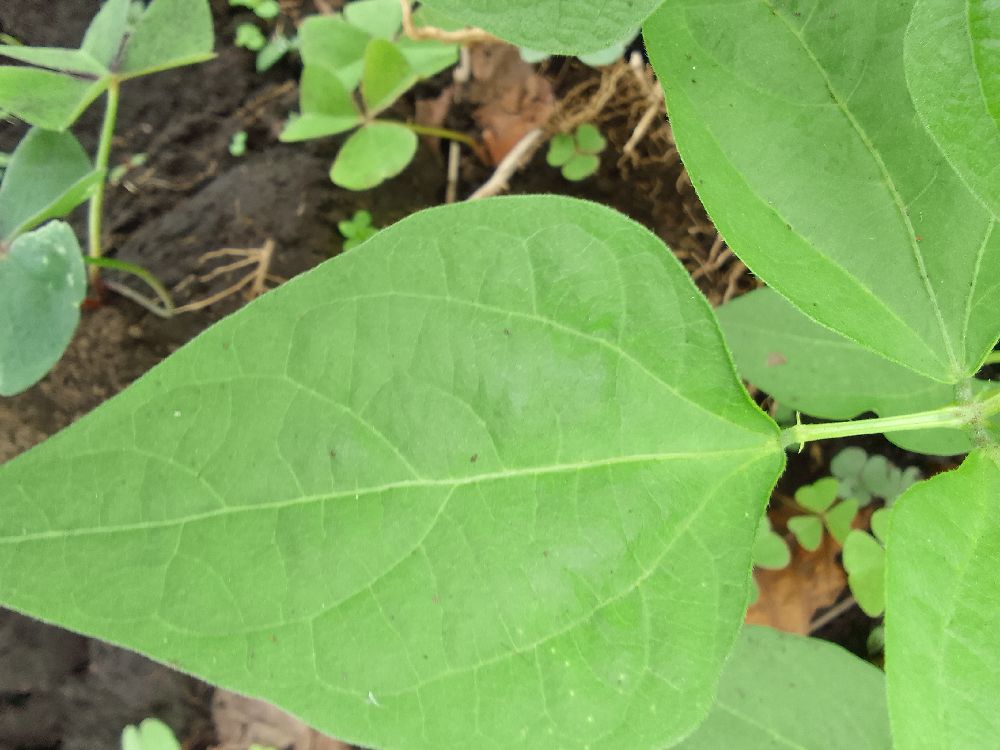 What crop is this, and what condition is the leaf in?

common bean, healthy
